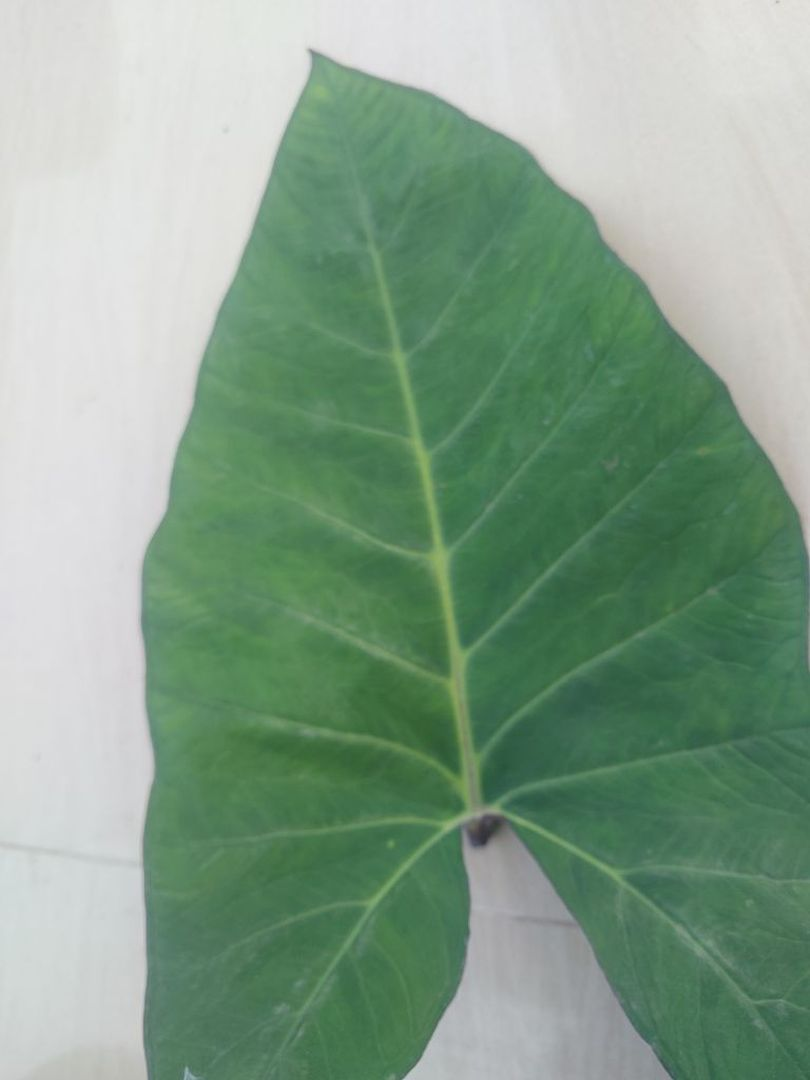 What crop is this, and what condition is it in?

taro, healthy
